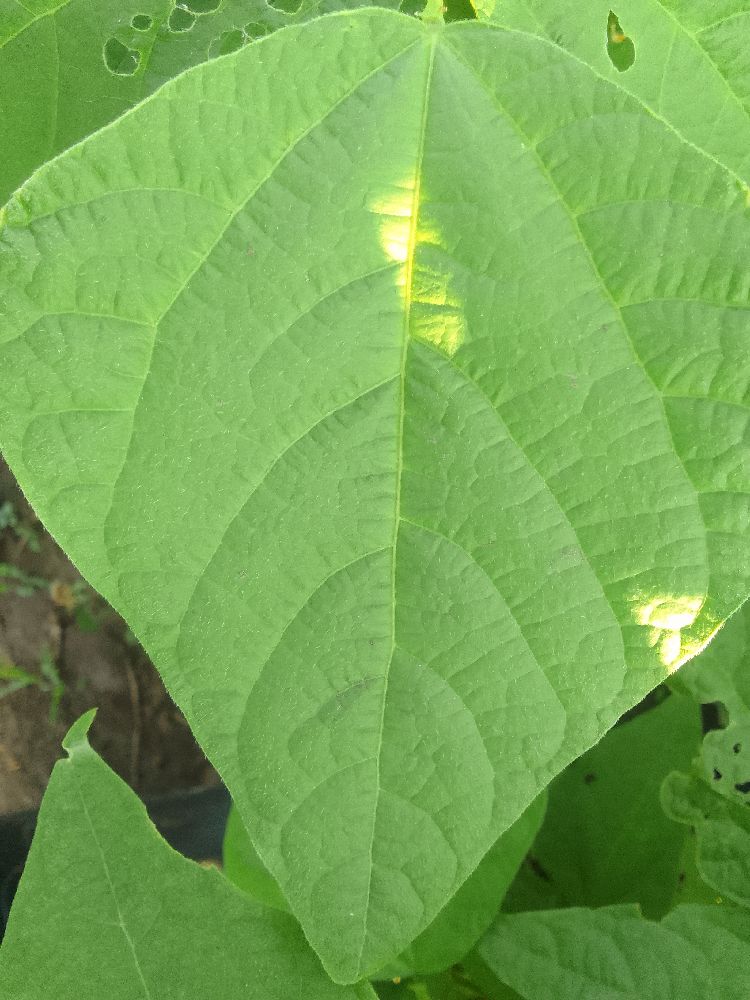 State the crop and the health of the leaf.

common bean, healthy
